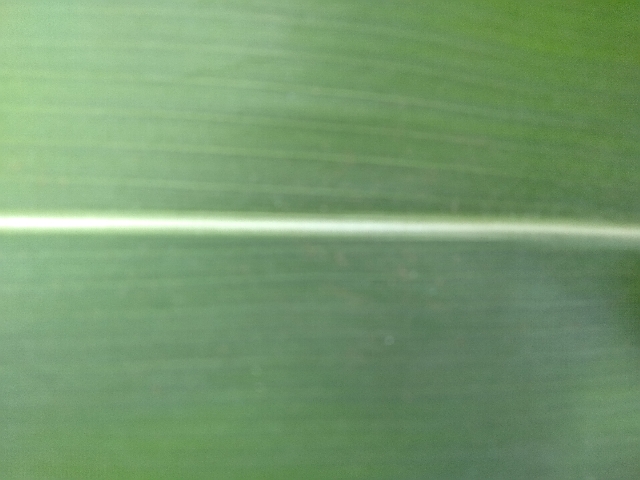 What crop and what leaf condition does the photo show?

maize, healthy
